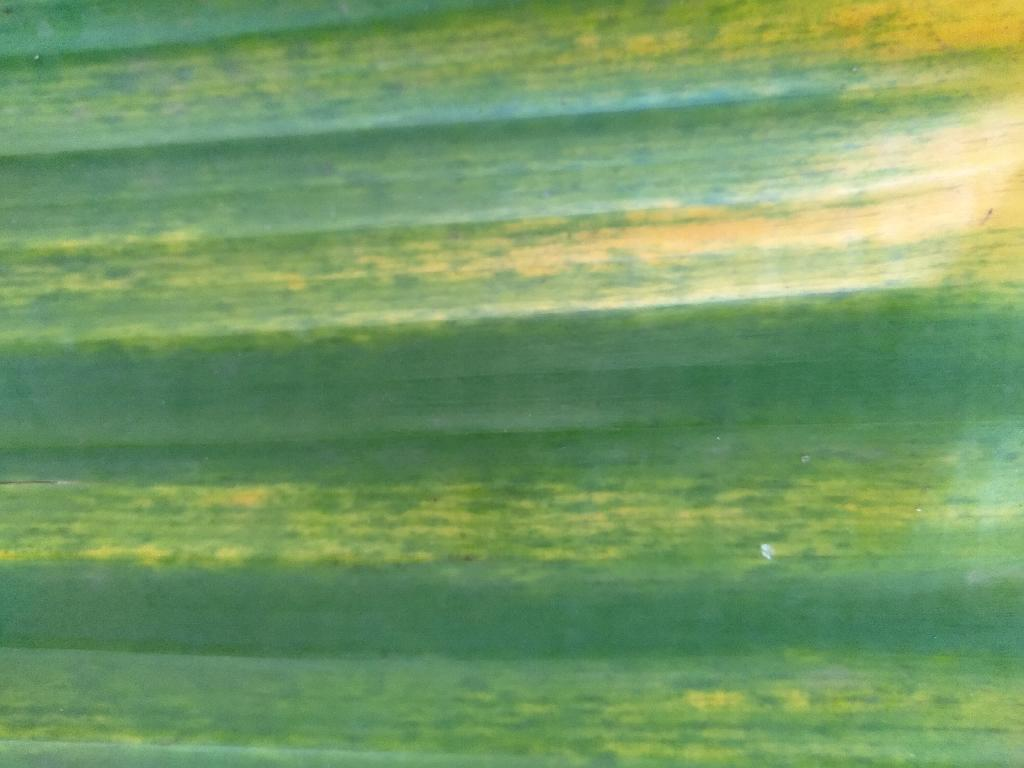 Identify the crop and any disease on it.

banana, fusarium wilt race 1
